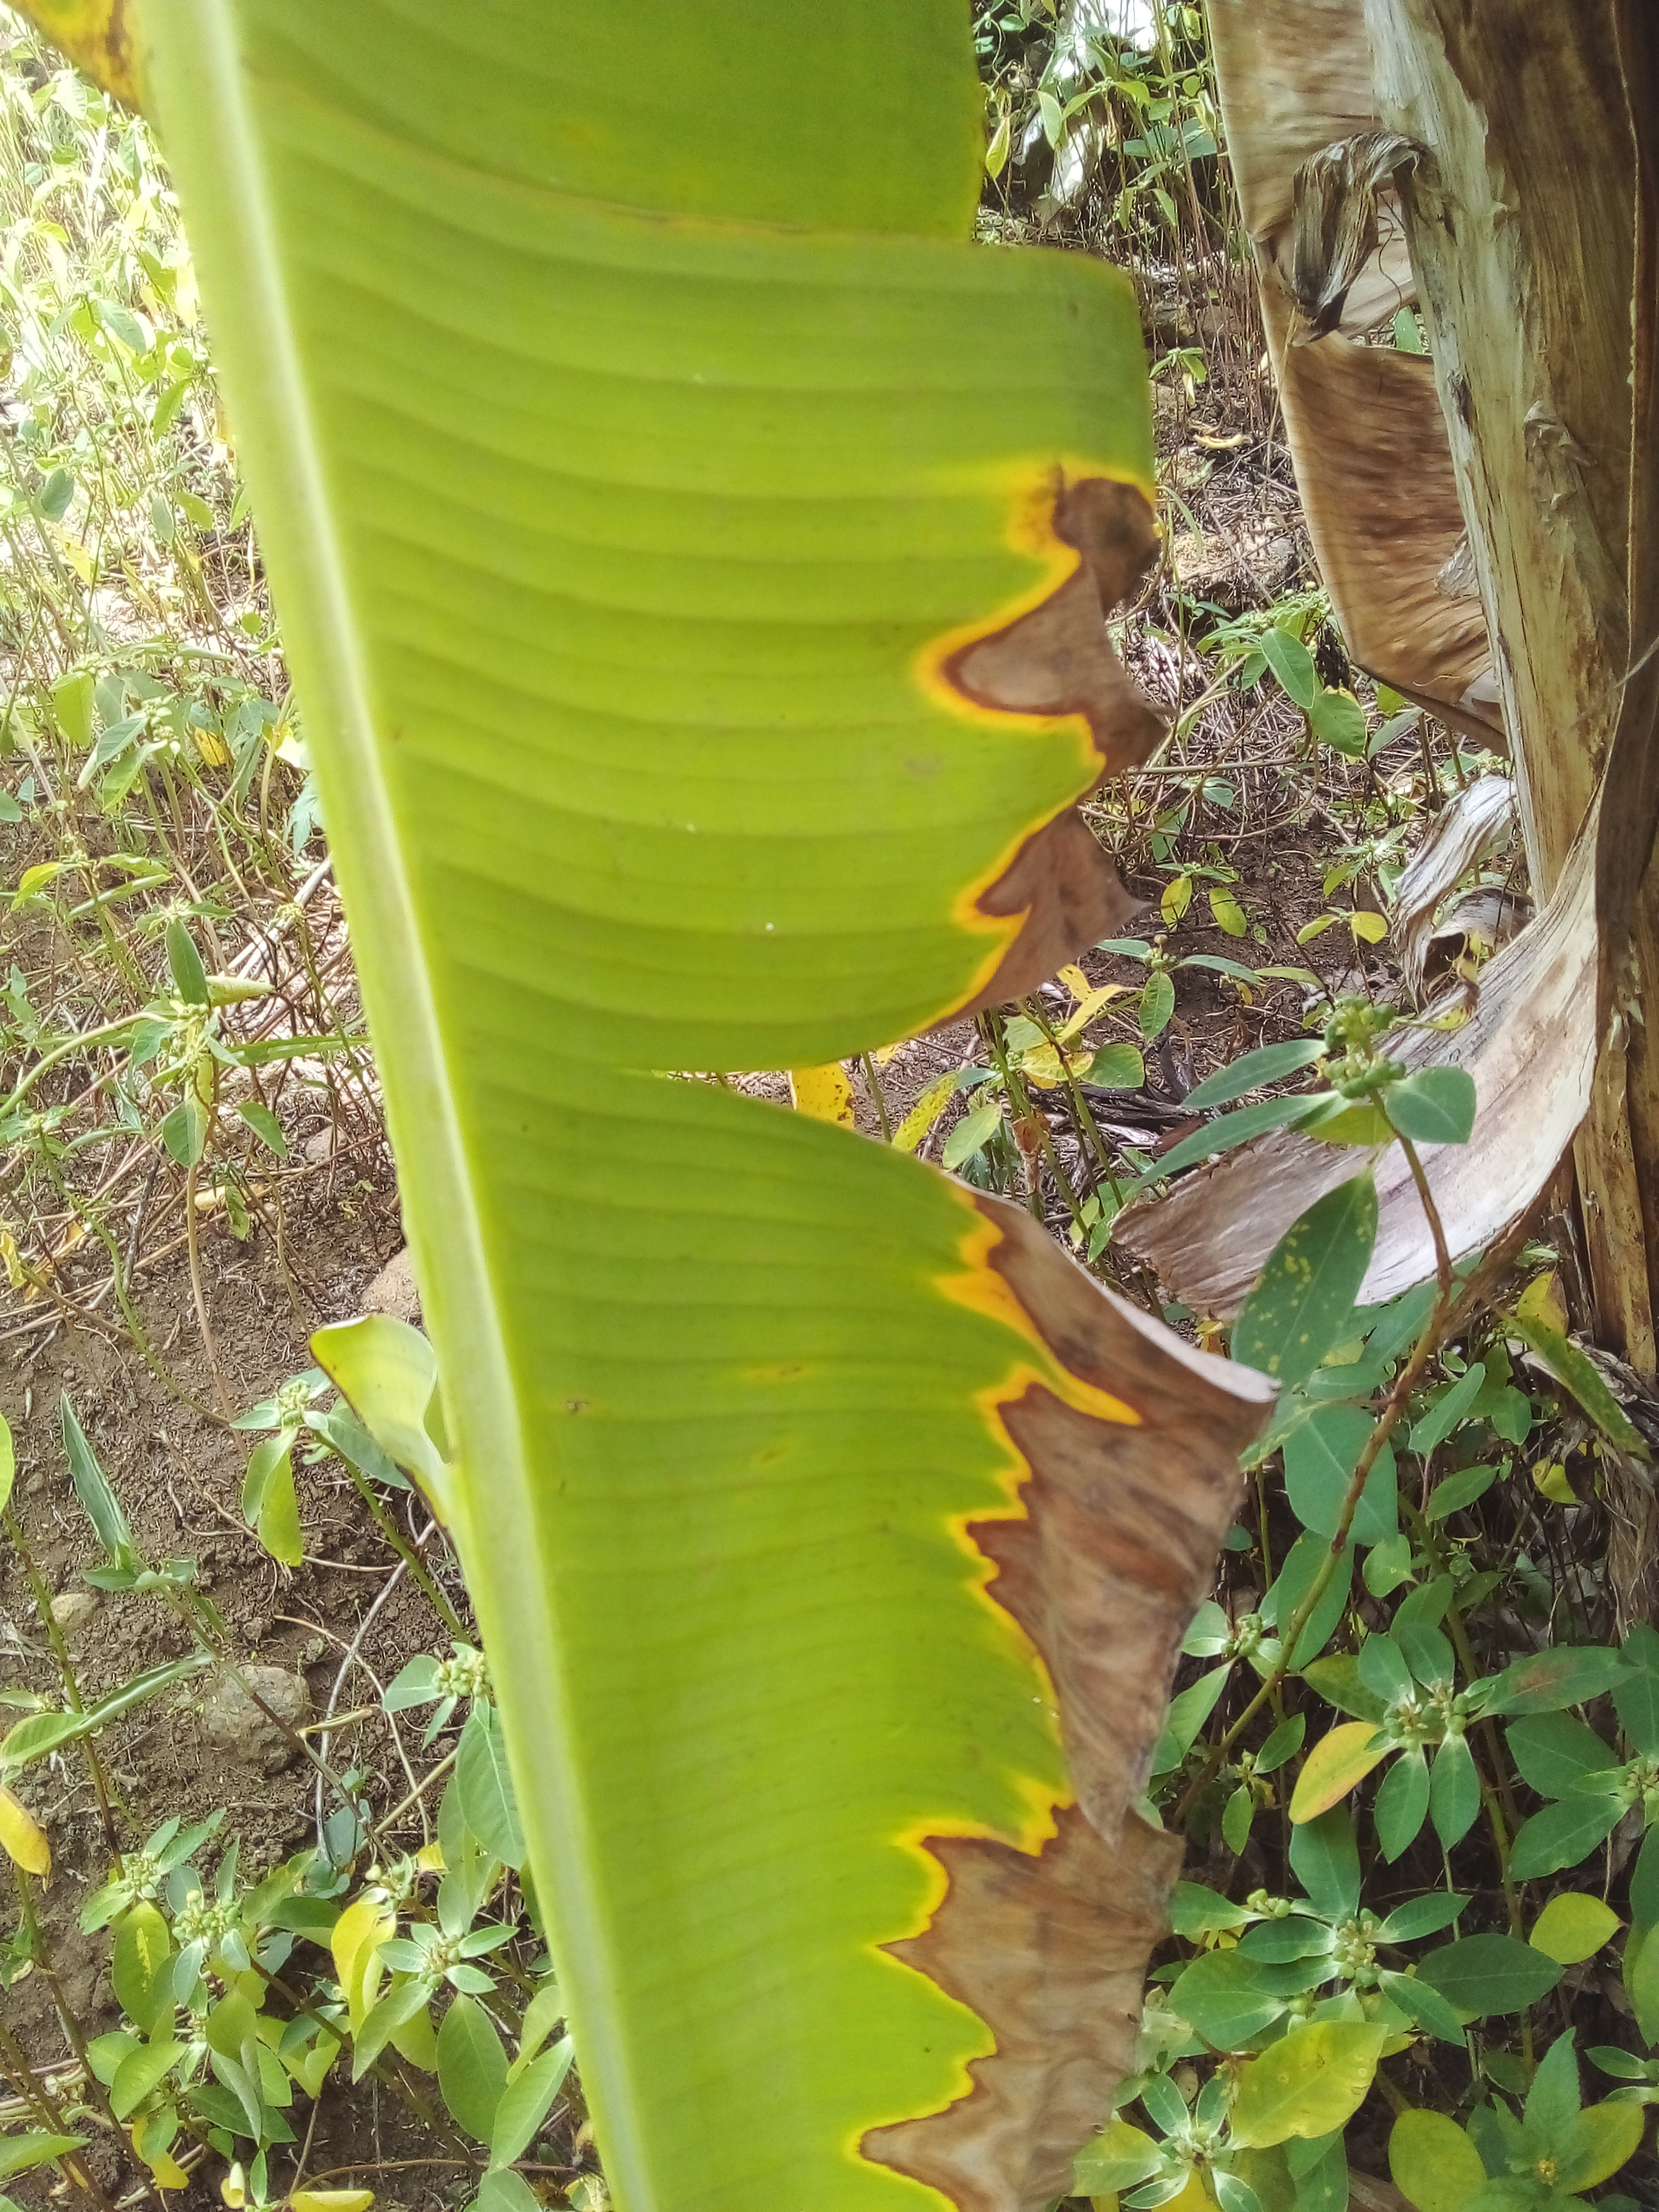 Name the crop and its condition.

banana, fusarium wilt race 1
